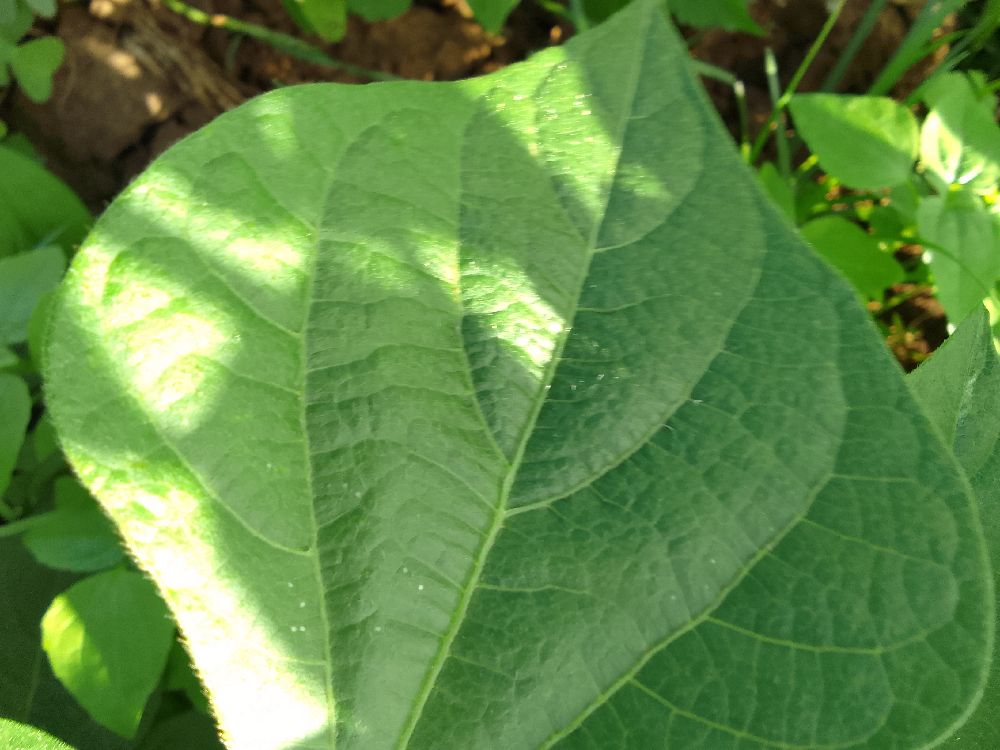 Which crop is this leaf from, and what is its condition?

common bean, healthy
